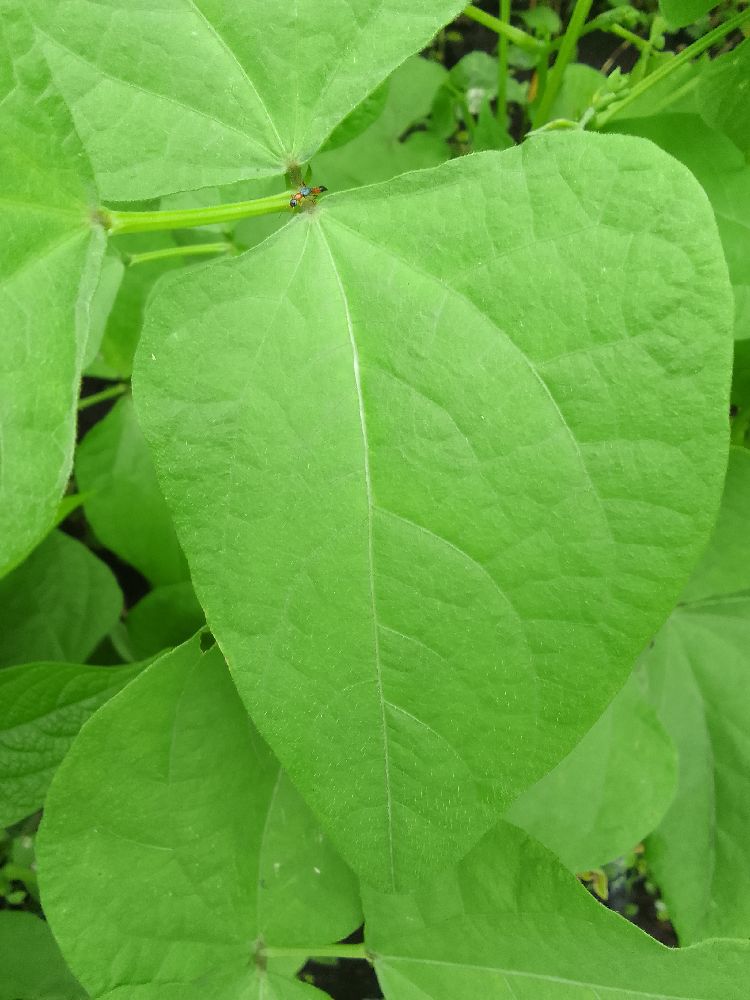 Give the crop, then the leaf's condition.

common bean, healthy
